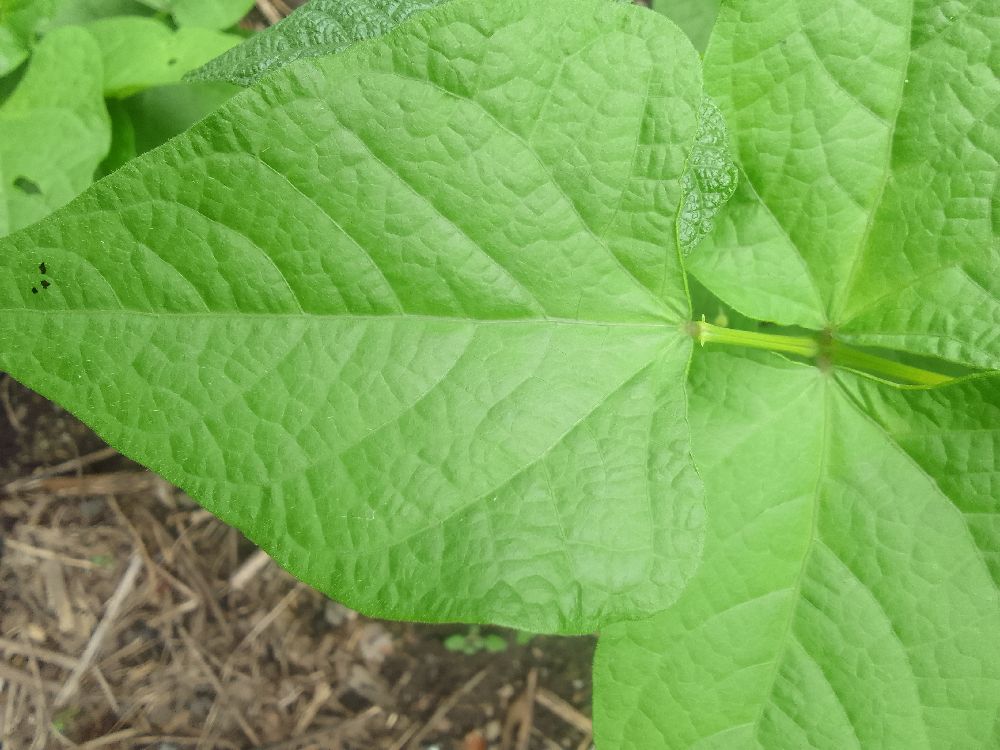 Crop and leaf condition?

common bean, healthy
